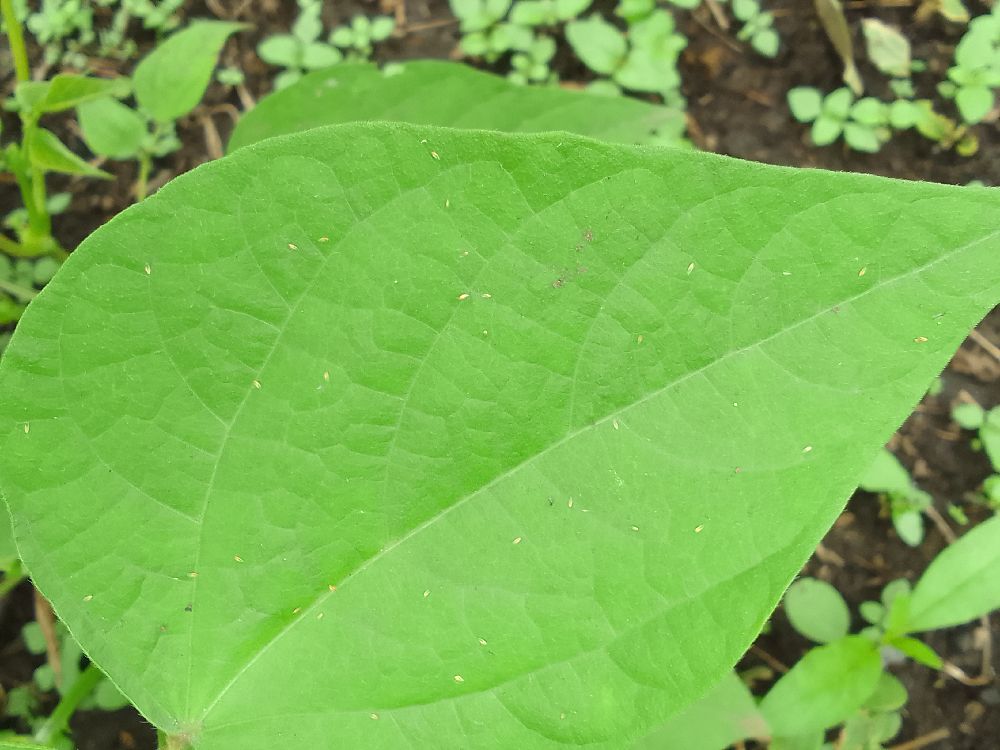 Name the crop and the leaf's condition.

common bean, healthy
